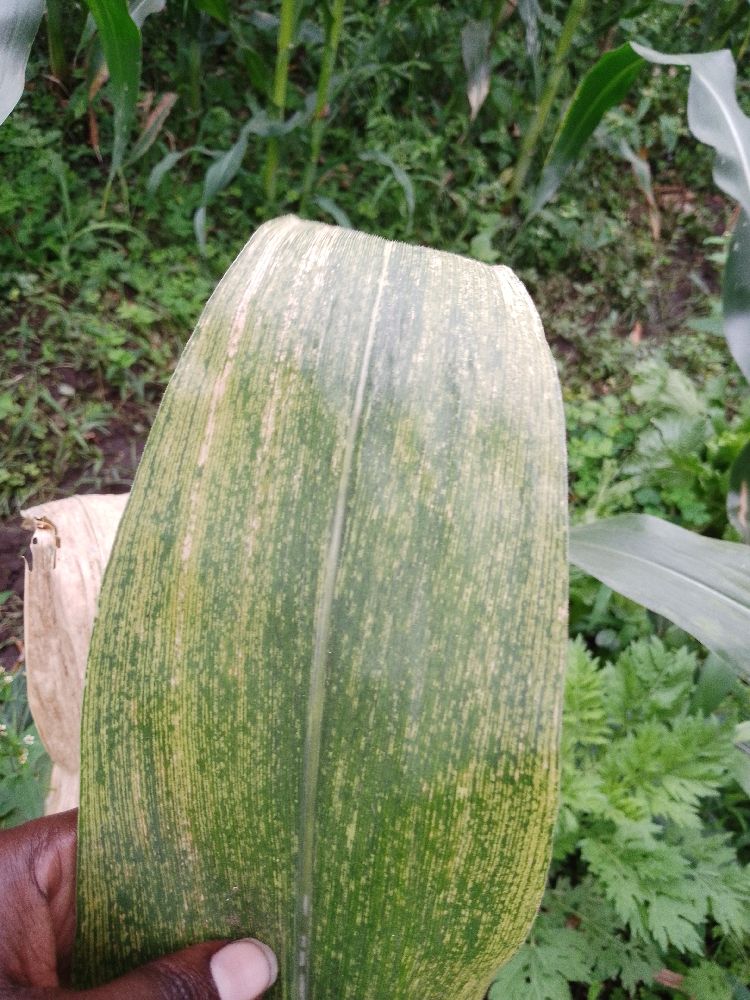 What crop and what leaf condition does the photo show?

maize, maize lethal necrosis
